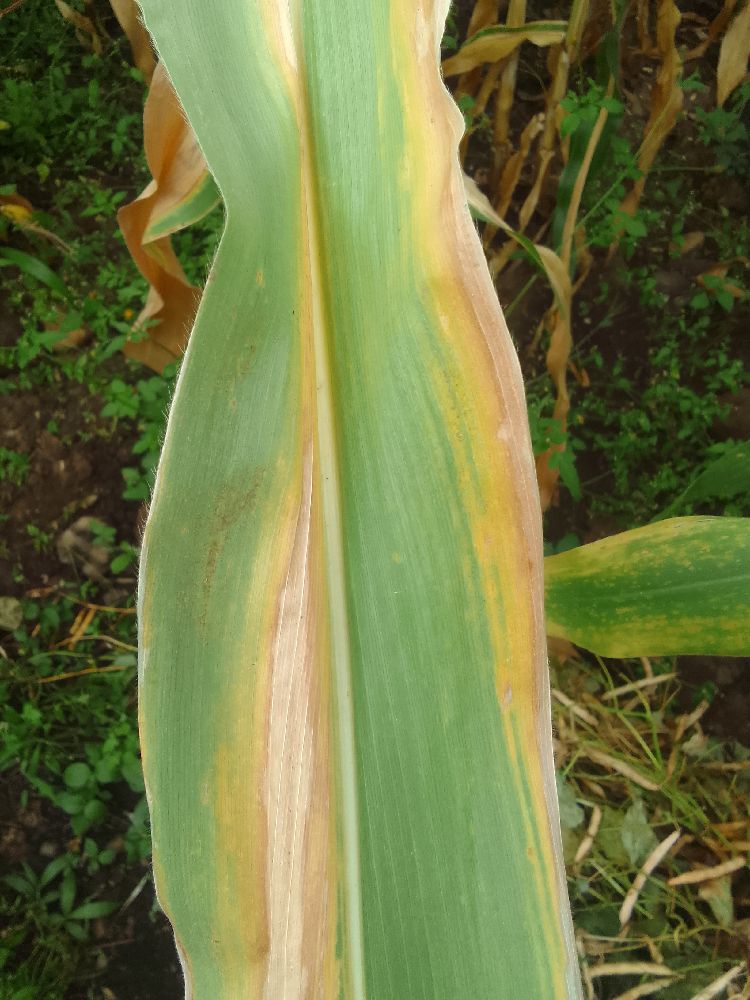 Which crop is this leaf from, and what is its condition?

maize, maize lethal necrosis
